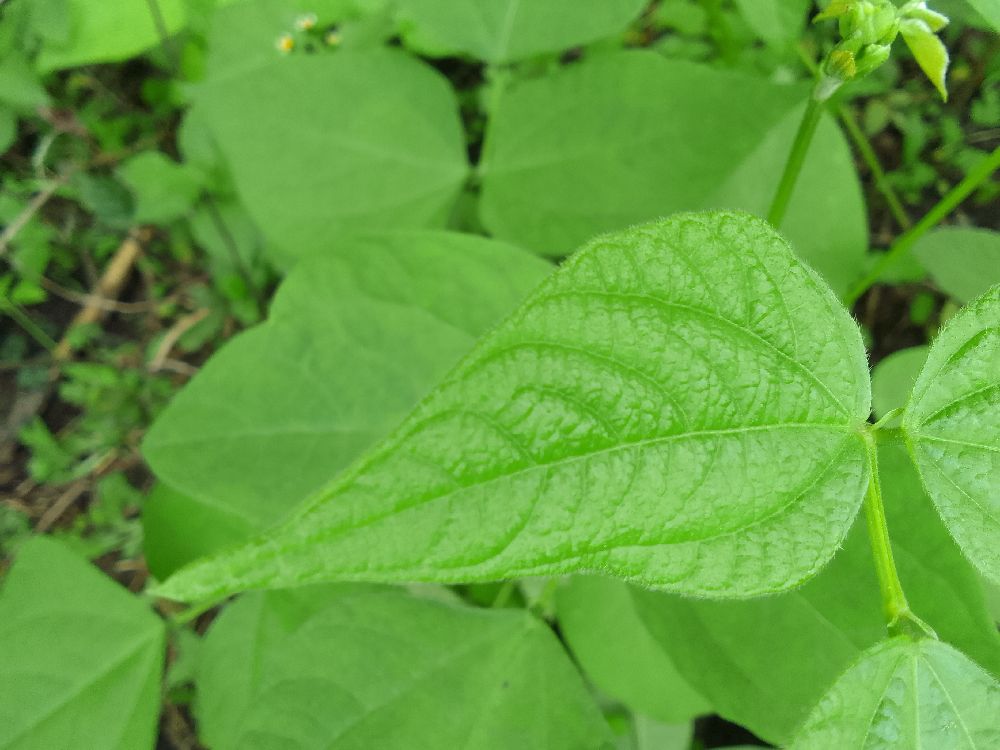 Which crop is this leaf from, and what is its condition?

common bean, healthy
